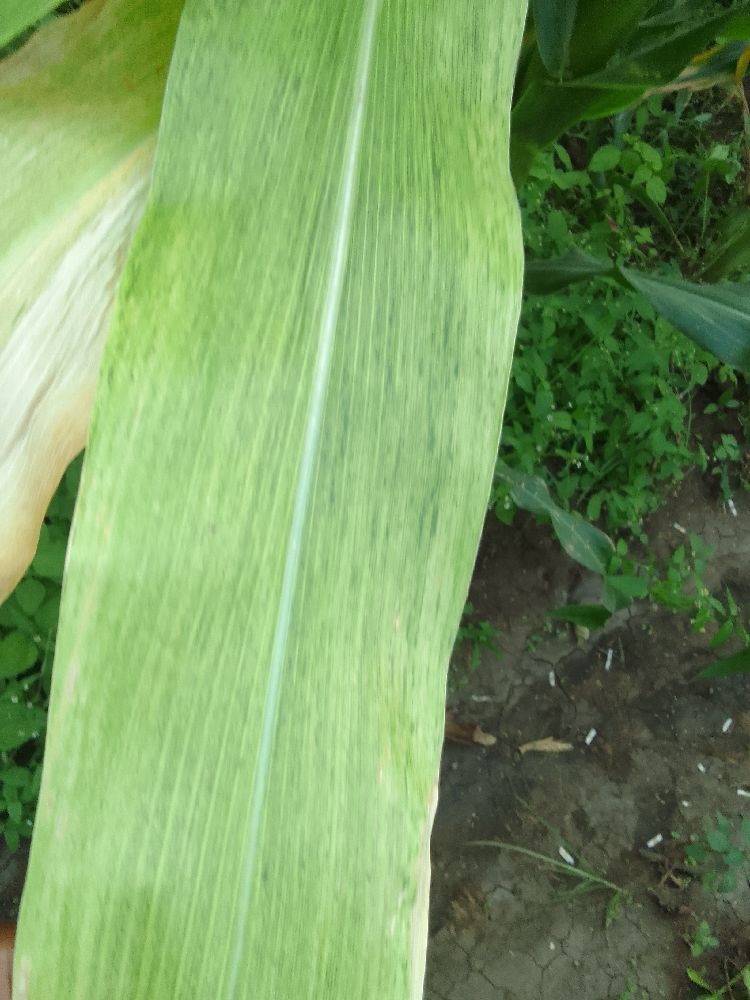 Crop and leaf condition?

maize, maize lethal necrosis
